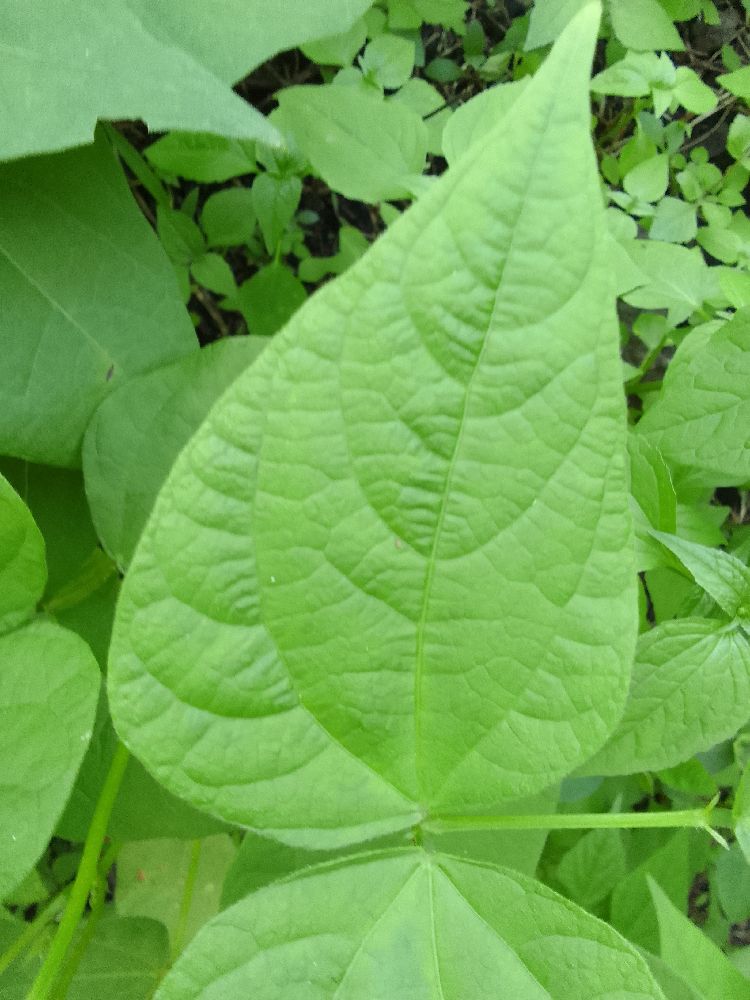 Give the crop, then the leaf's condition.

common bean, healthy
